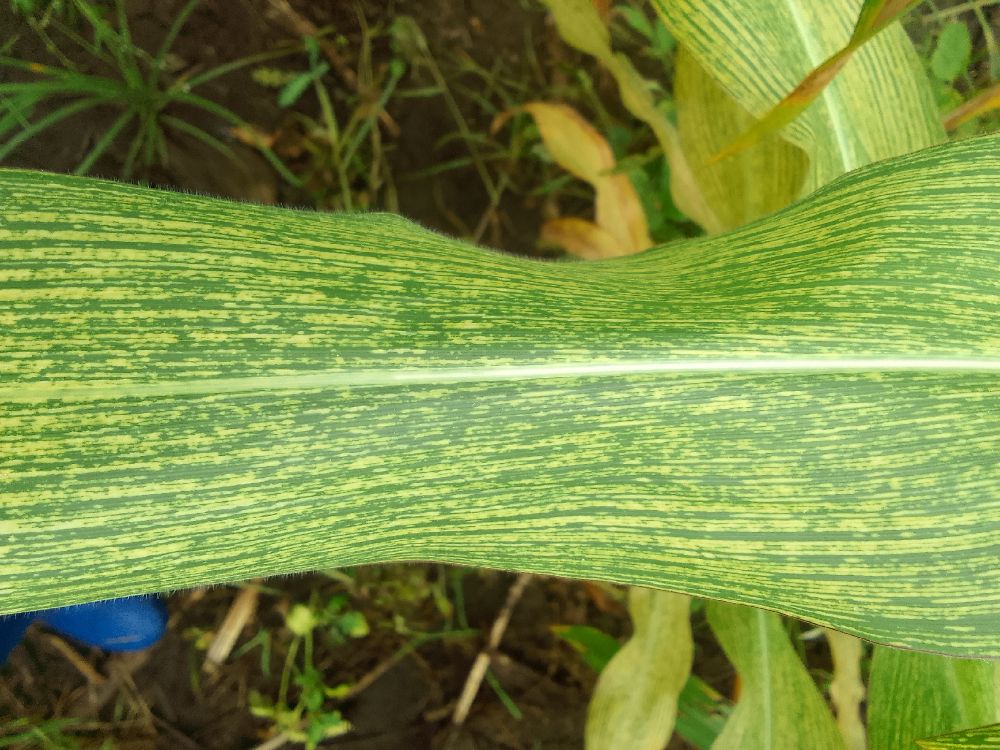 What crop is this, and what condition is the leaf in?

maize, maize streak virus
